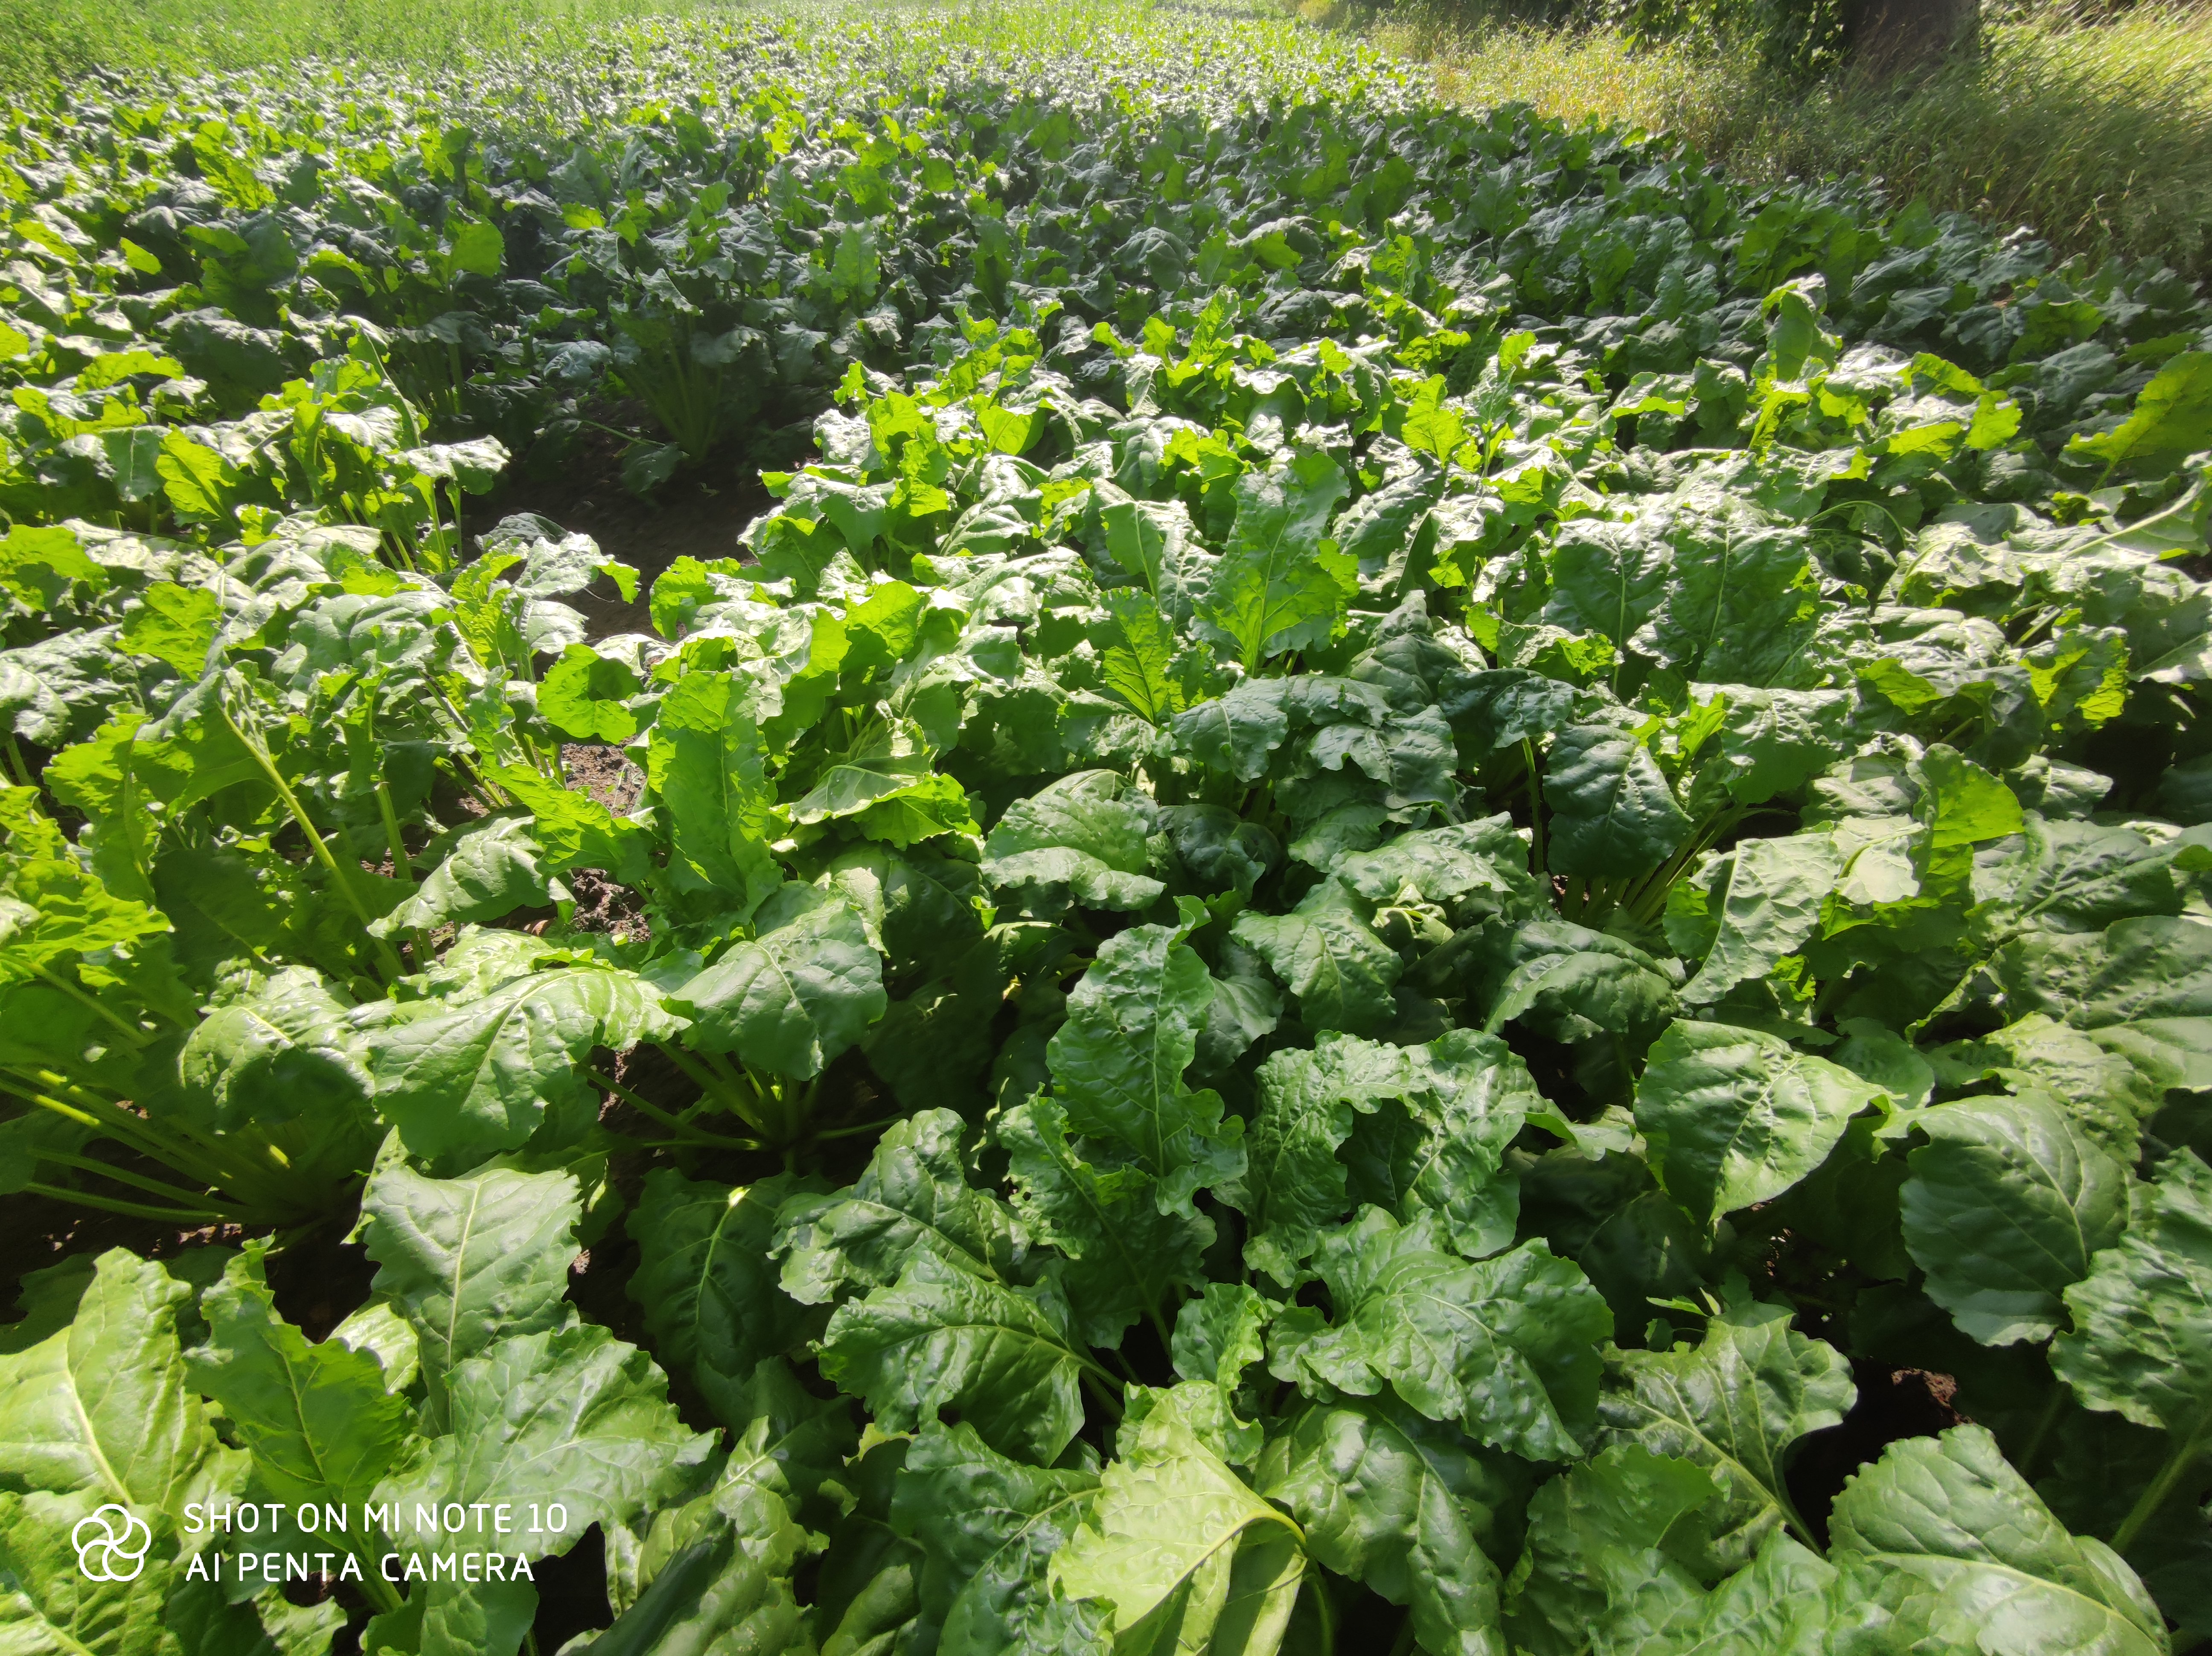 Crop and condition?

beet, unaffected
